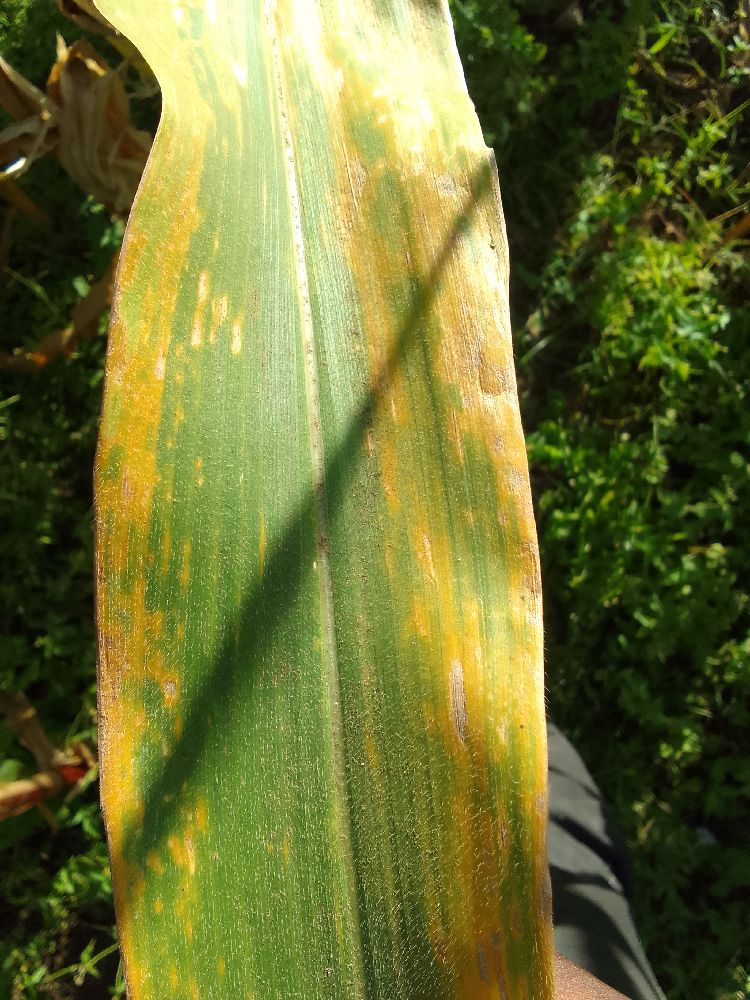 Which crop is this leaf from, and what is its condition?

maize, maize lethal necrosis
